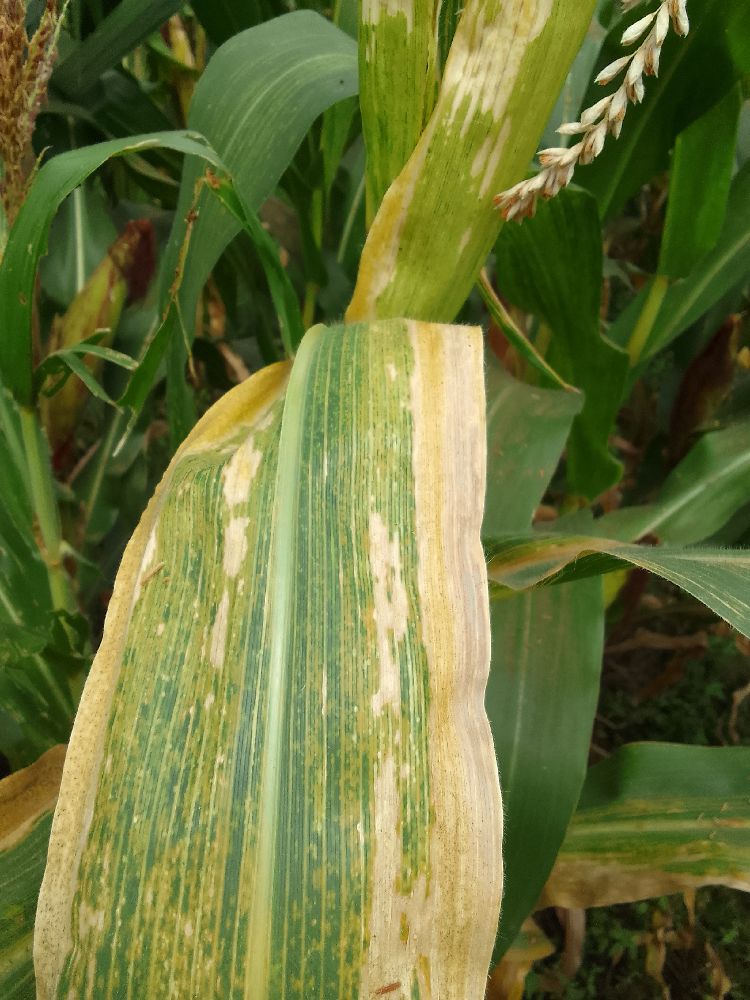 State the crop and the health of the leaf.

maize, maize lethal necrosis
